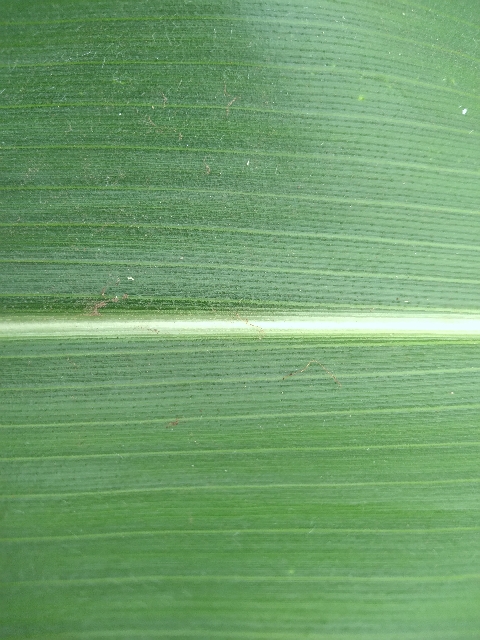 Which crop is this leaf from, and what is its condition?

maize, healthy
